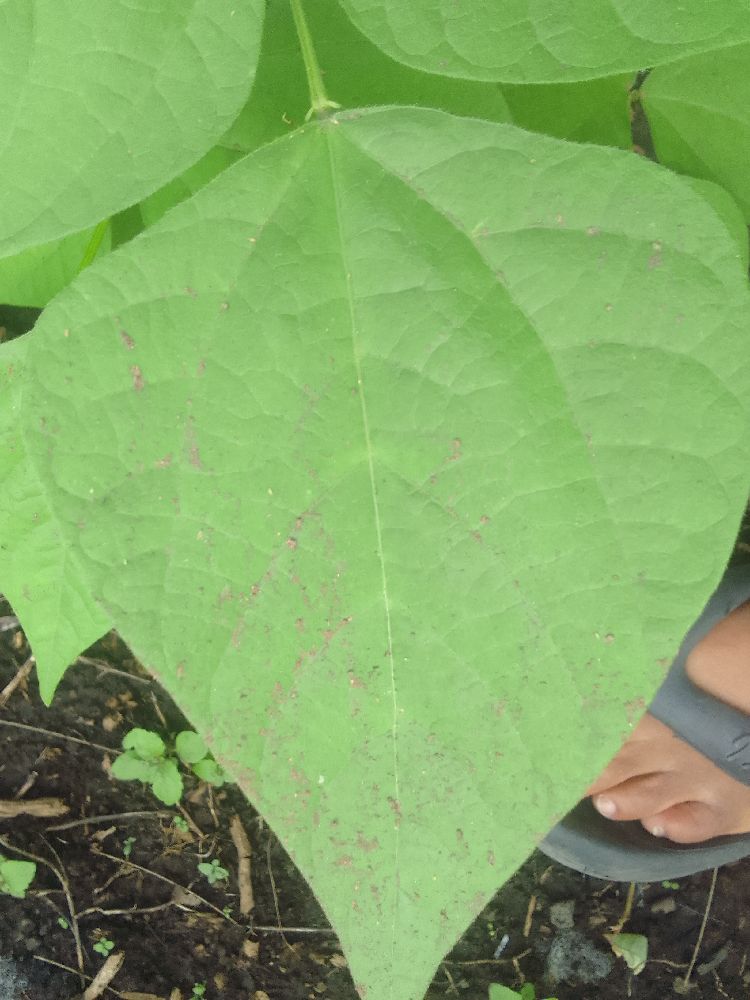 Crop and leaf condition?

common bean, healthy
